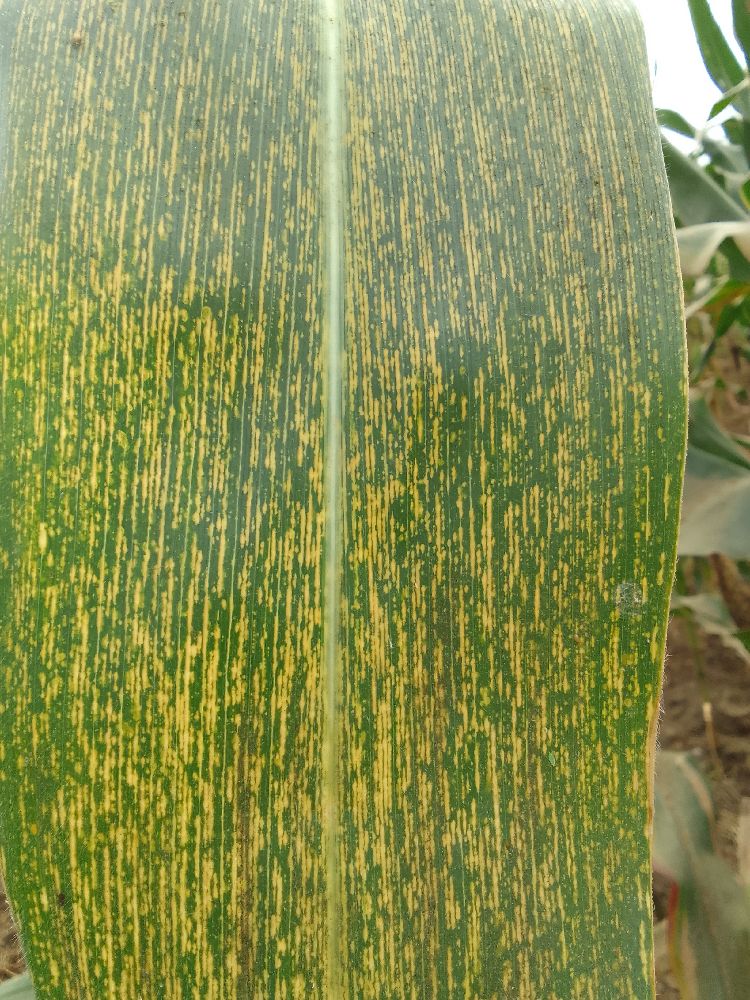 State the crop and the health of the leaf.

maize, maize streak virus
